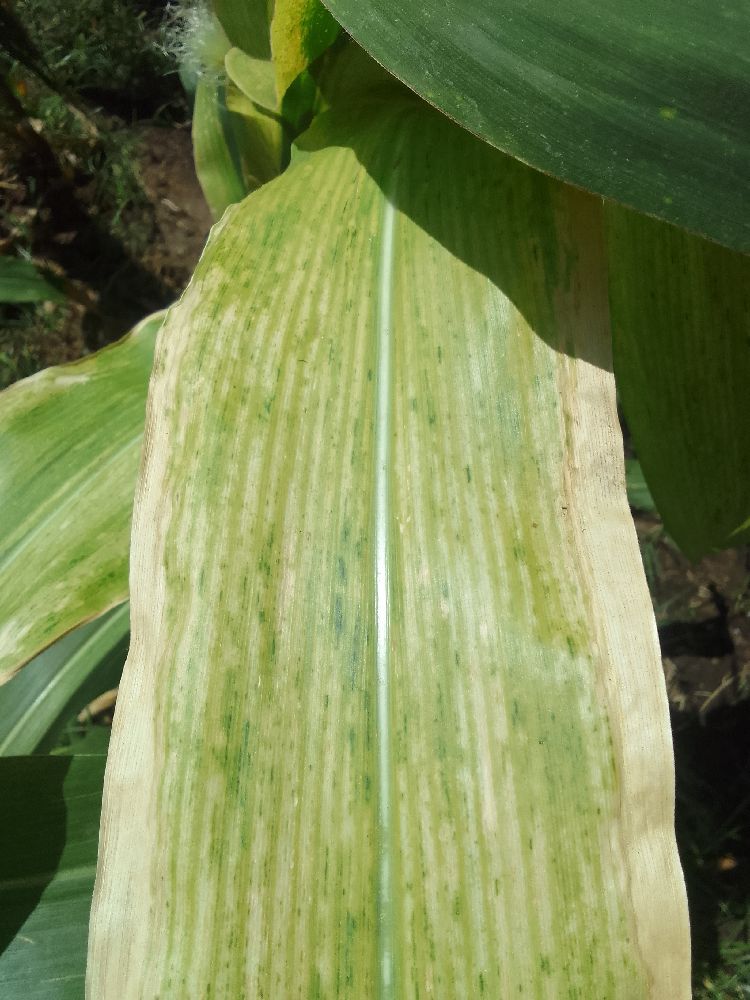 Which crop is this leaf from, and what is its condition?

maize, maize lethal necrosis
